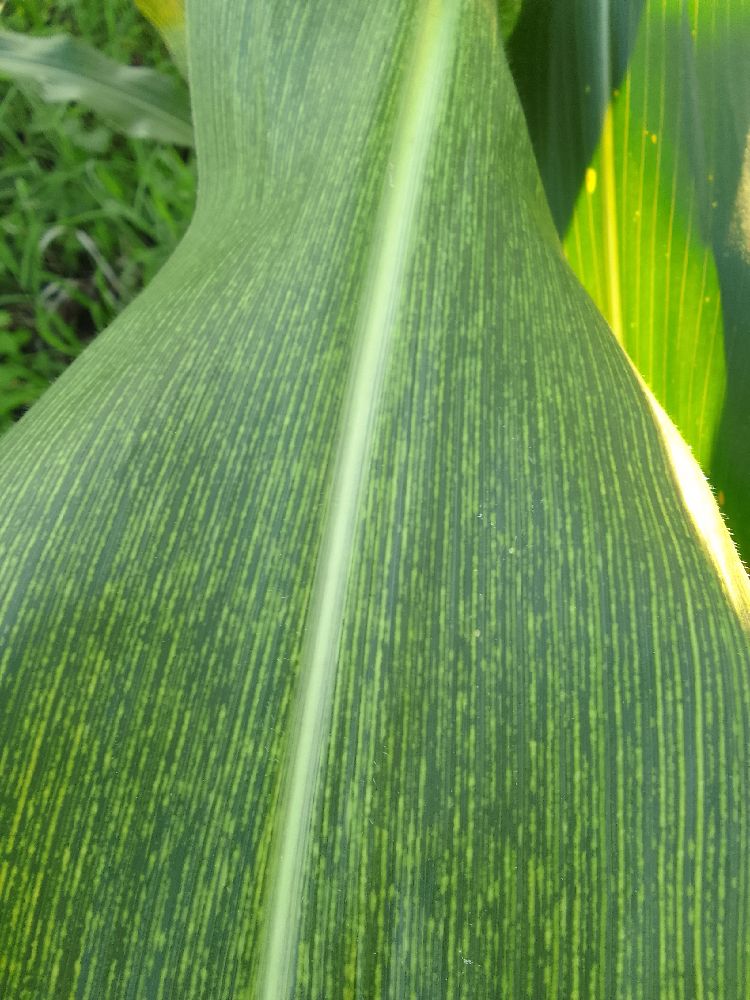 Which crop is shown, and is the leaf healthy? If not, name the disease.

maize, maize streak virus
